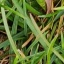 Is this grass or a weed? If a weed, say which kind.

grass
